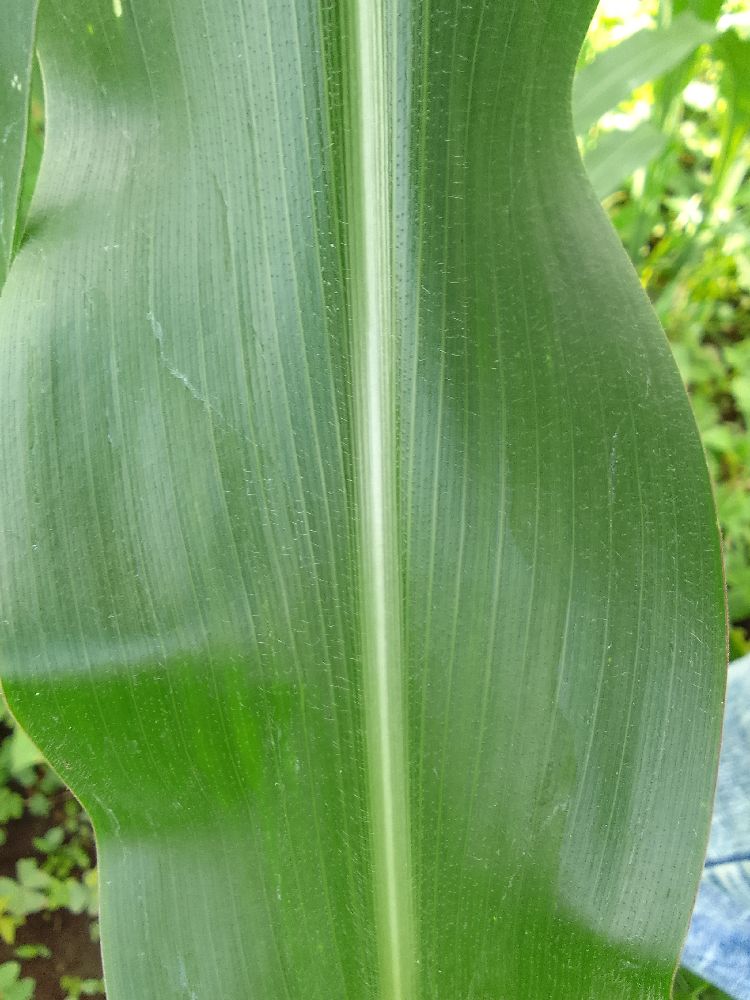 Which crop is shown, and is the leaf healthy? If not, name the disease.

maize, healthy
